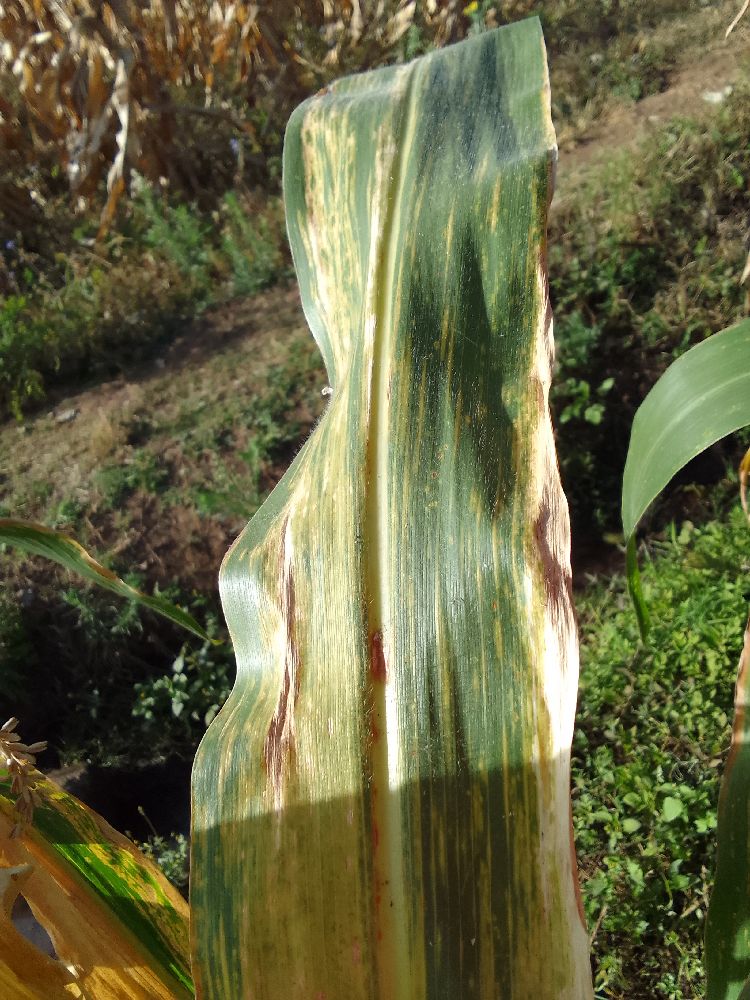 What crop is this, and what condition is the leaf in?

maize, maize lethal necrosis
